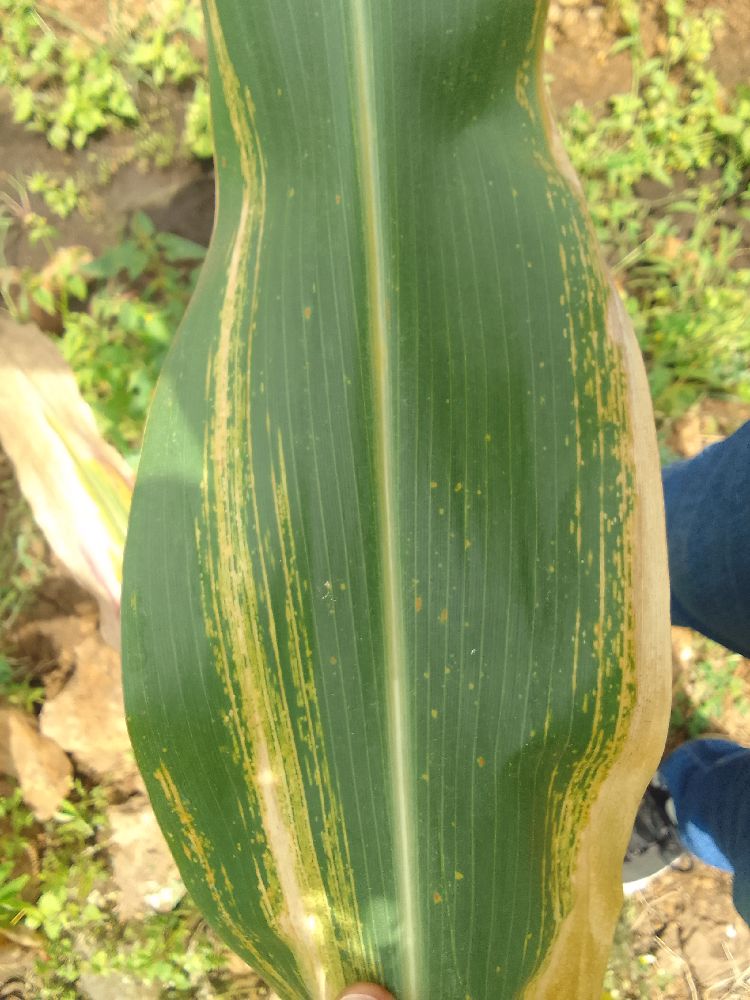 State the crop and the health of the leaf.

maize, maize lethal necrosis
